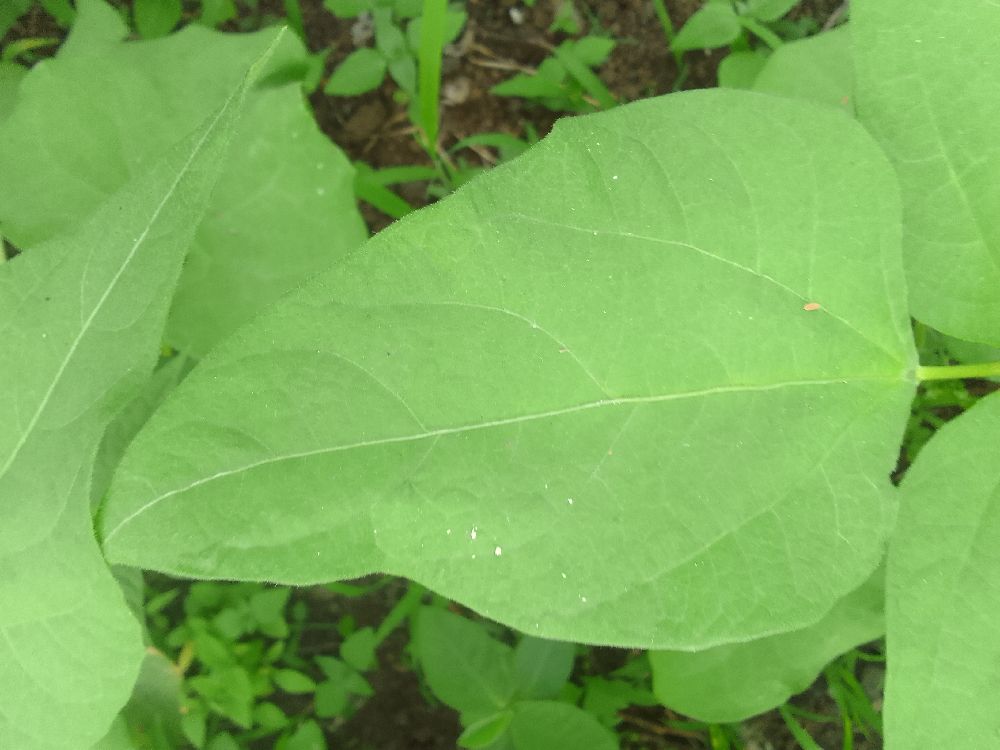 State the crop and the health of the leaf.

common bean, healthy
